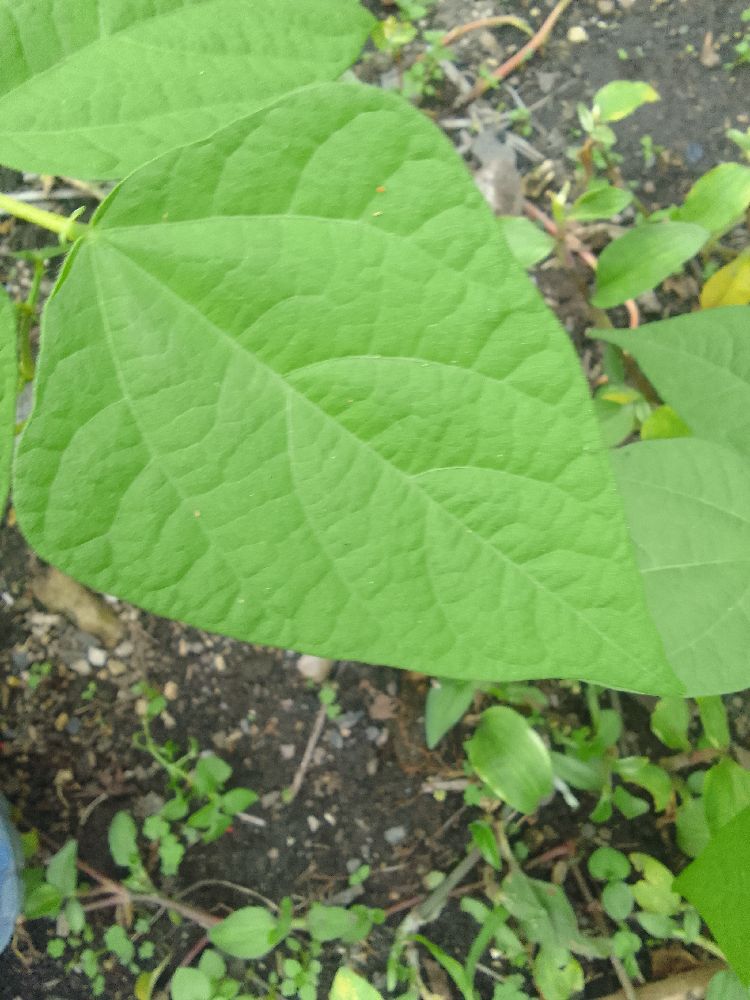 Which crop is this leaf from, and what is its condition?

common bean, healthy
